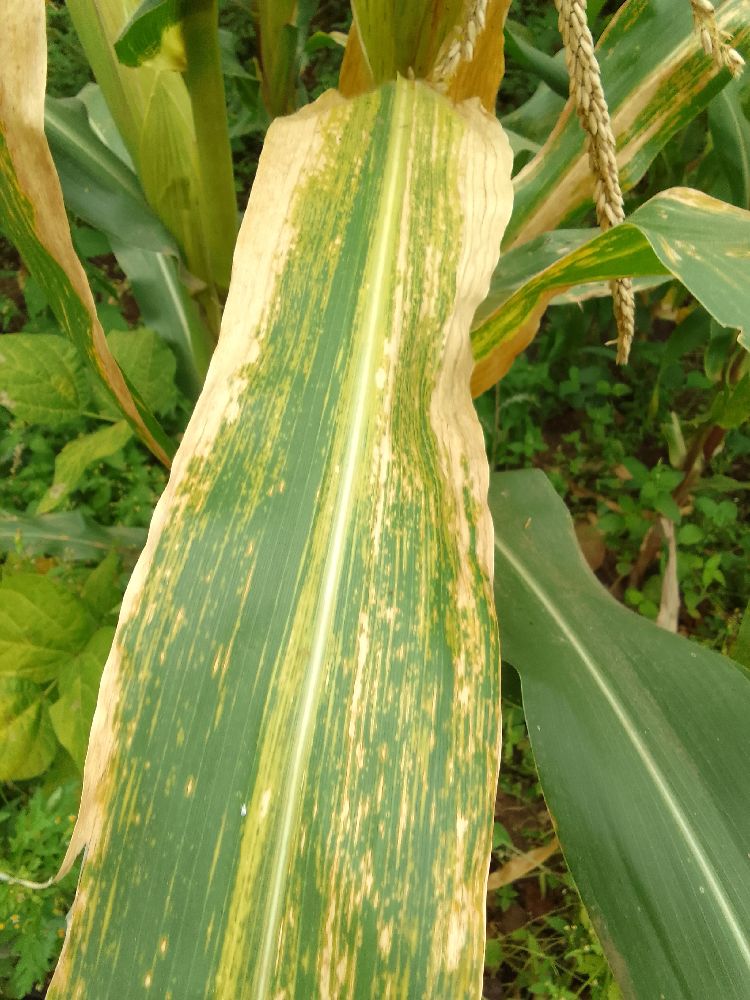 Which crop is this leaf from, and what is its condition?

maize, maize lethal necrosis
